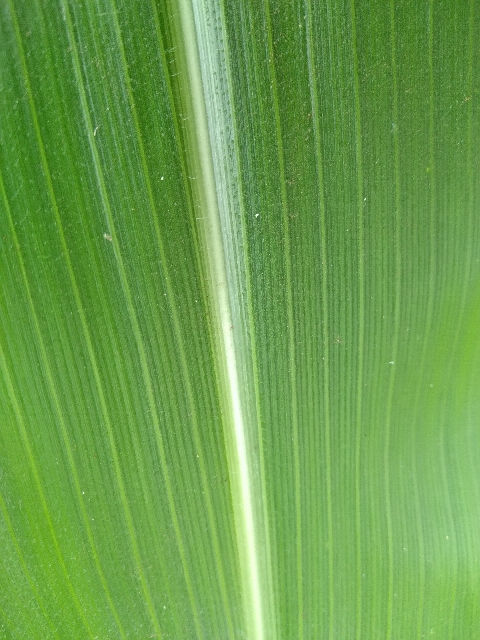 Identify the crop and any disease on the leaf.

maize, healthy
